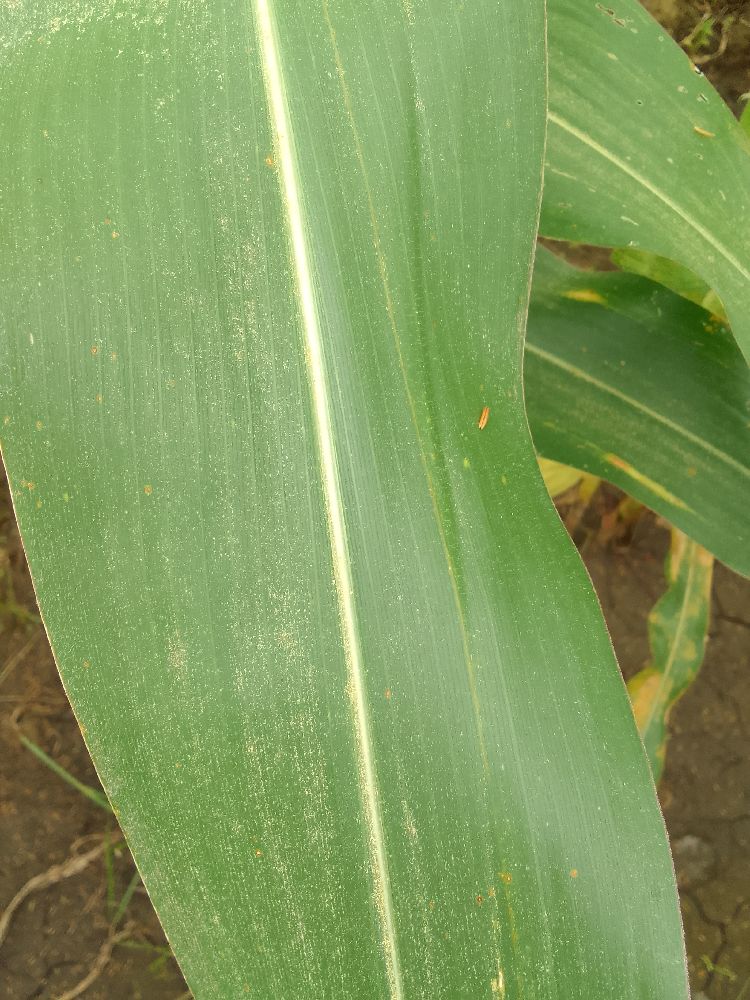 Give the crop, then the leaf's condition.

maize, healthy
